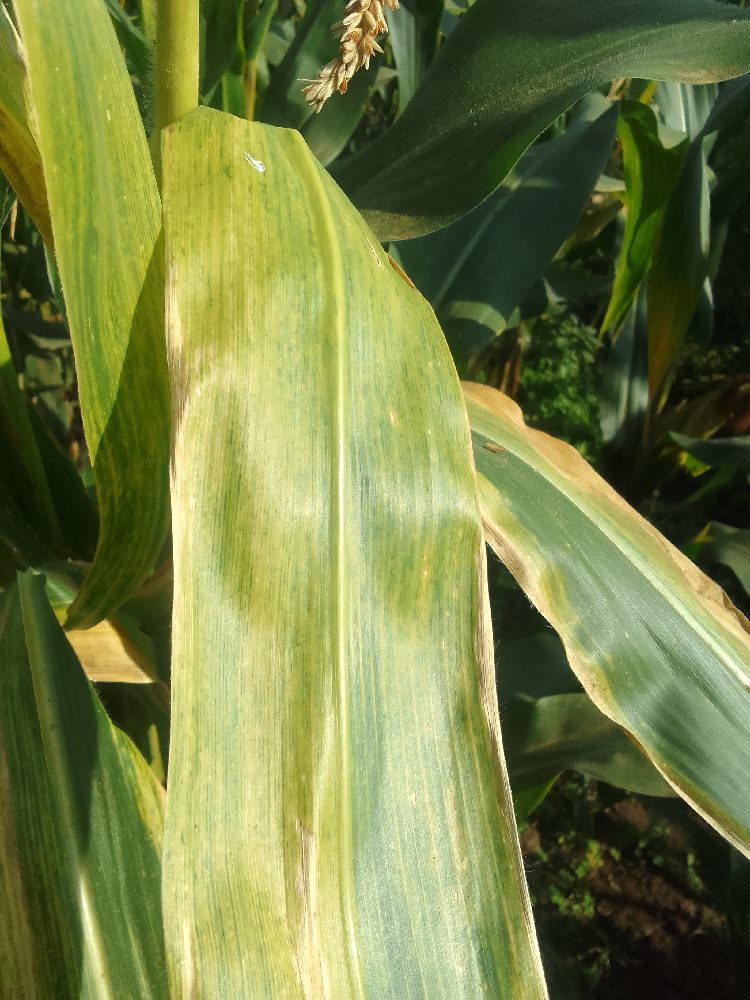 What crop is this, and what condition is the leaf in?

maize, maize lethal necrosis
